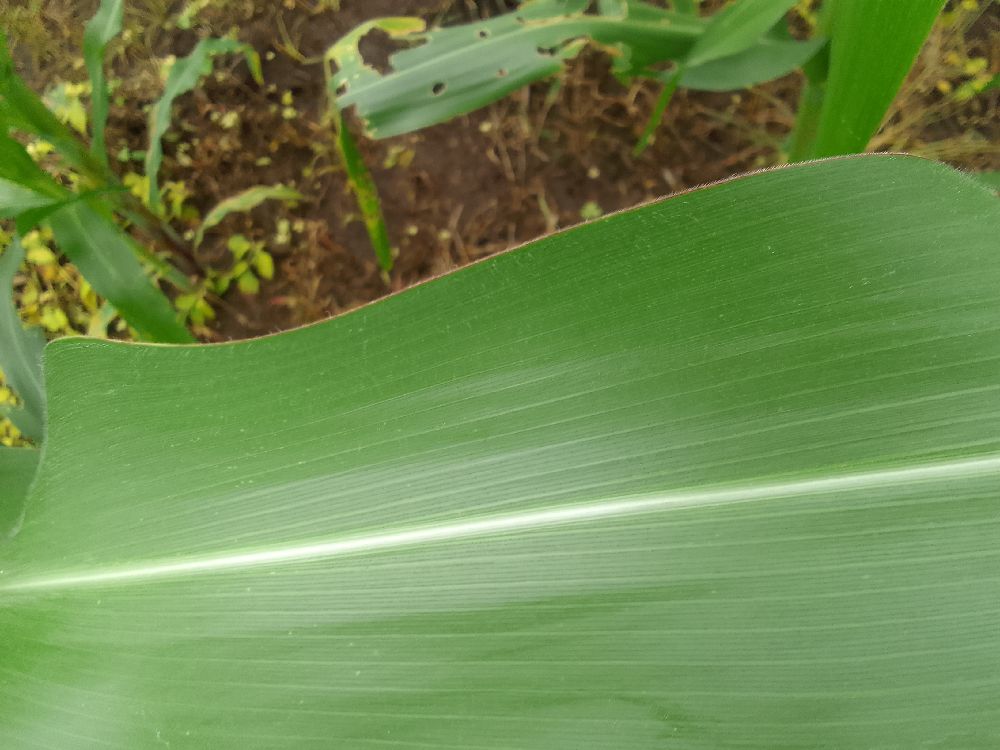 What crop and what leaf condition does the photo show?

maize, healthy
